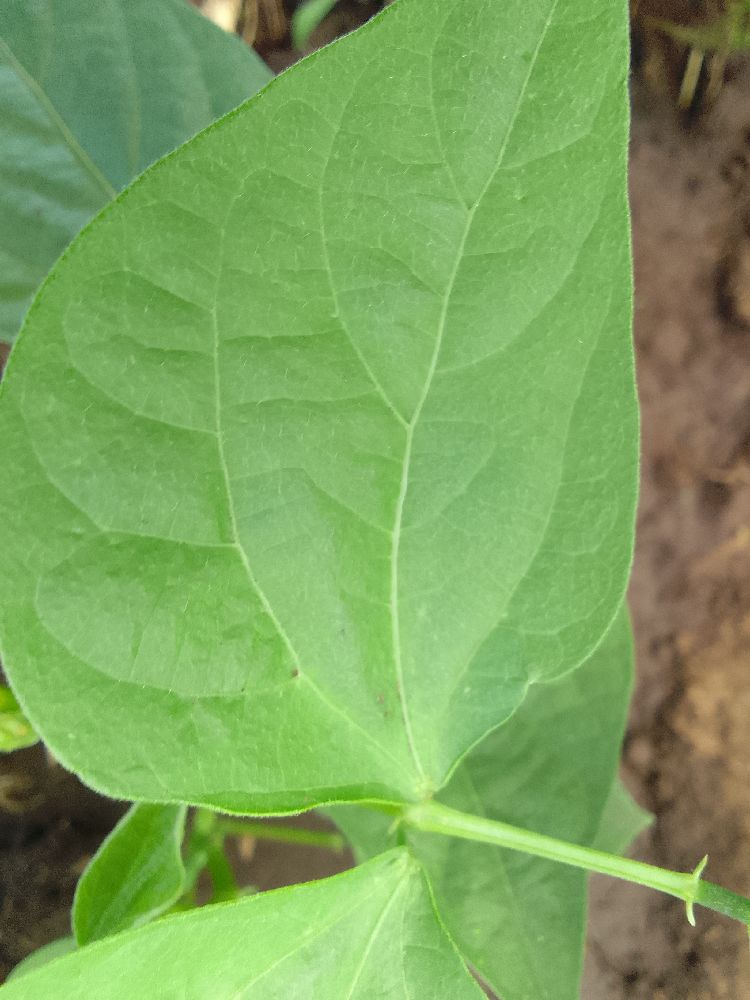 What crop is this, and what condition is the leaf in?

common bean, healthy
